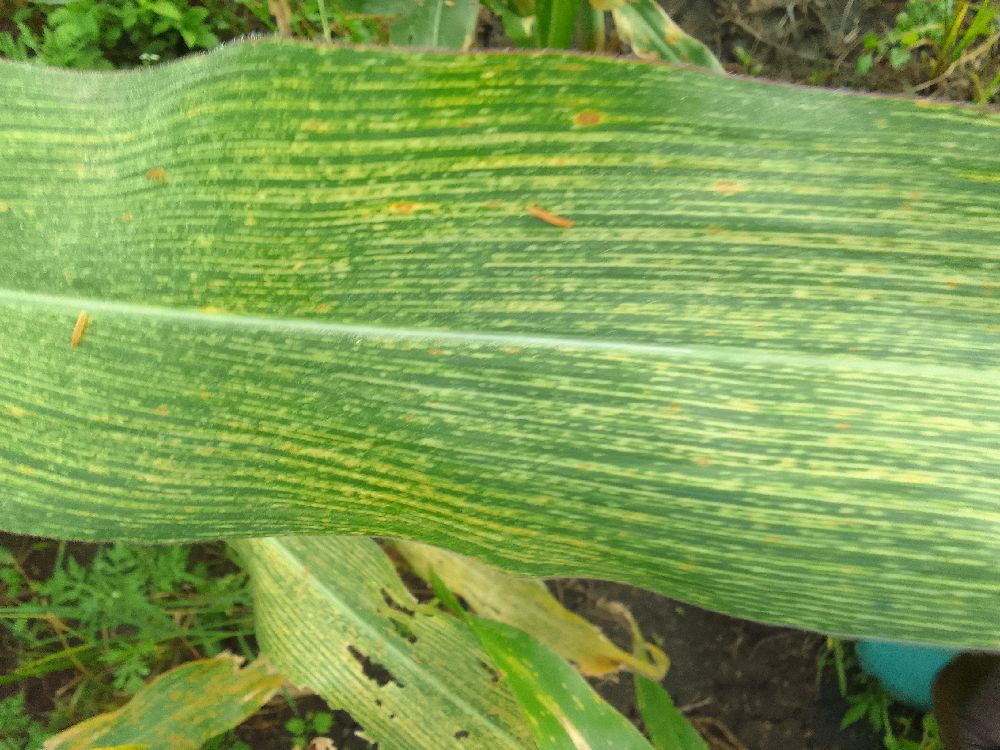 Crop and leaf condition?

maize, maize streak virus
